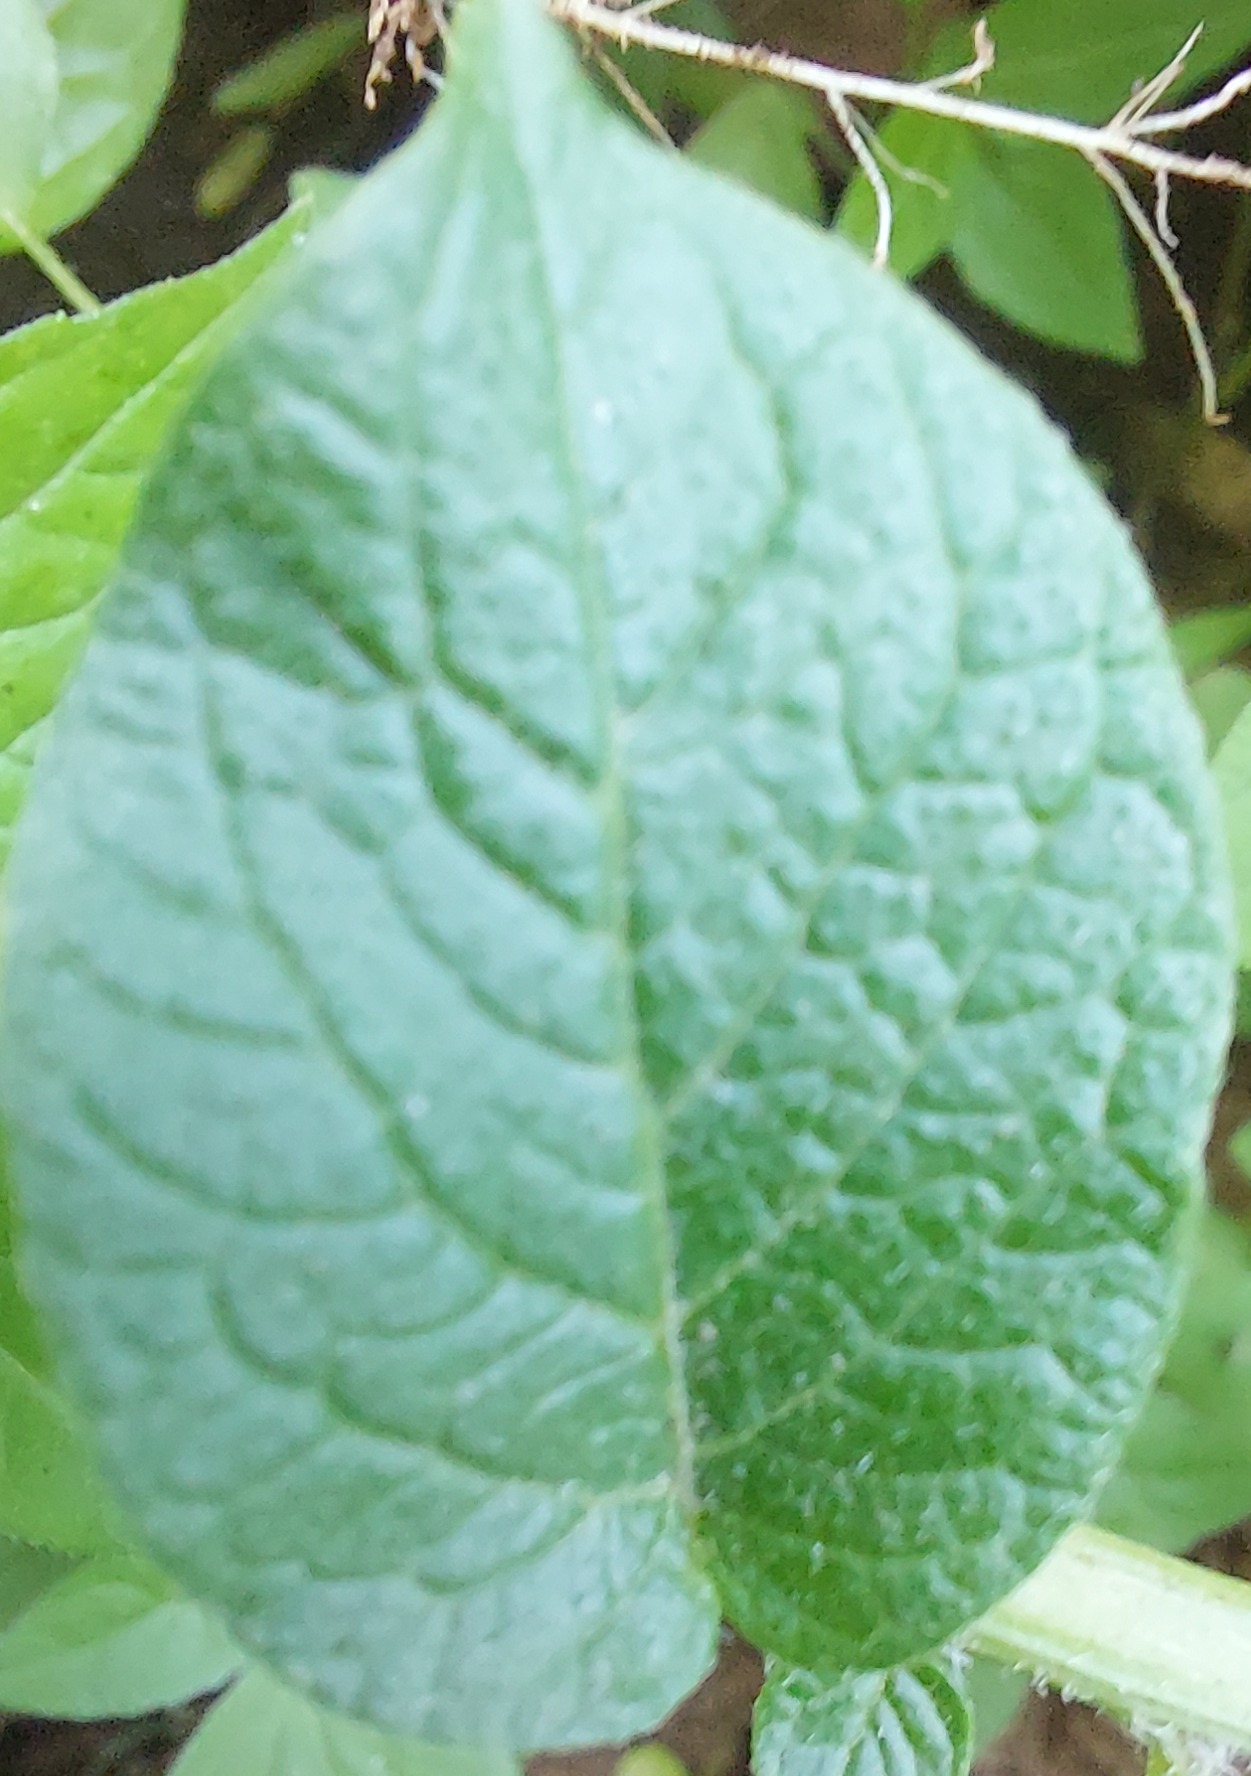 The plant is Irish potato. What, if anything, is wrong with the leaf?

healthy
